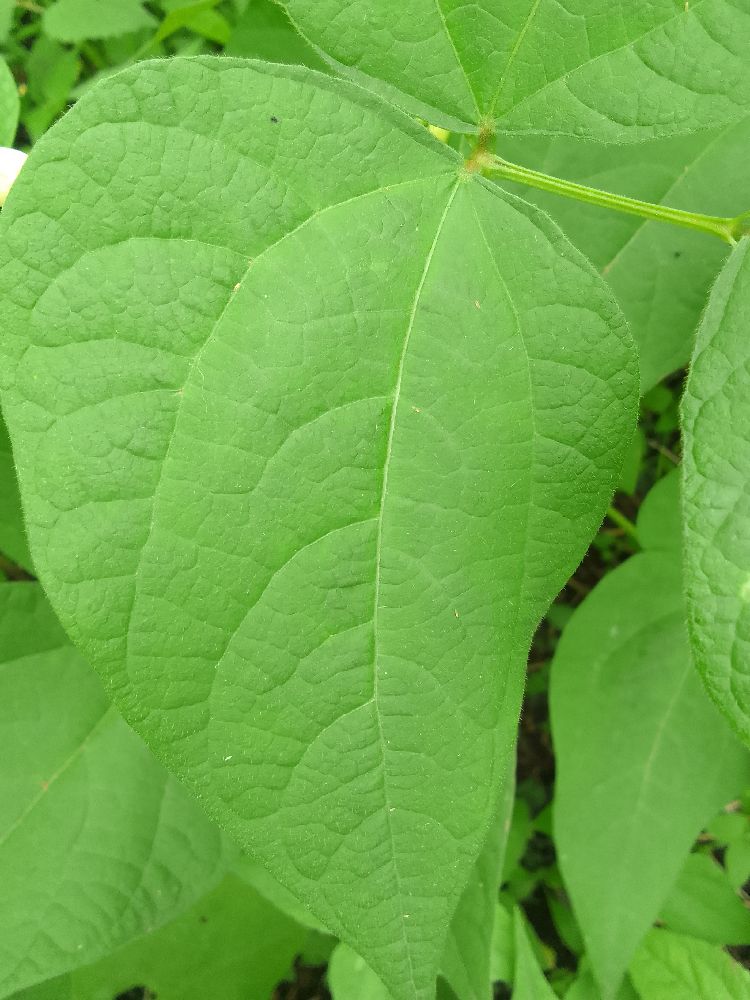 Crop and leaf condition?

common bean, healthy
